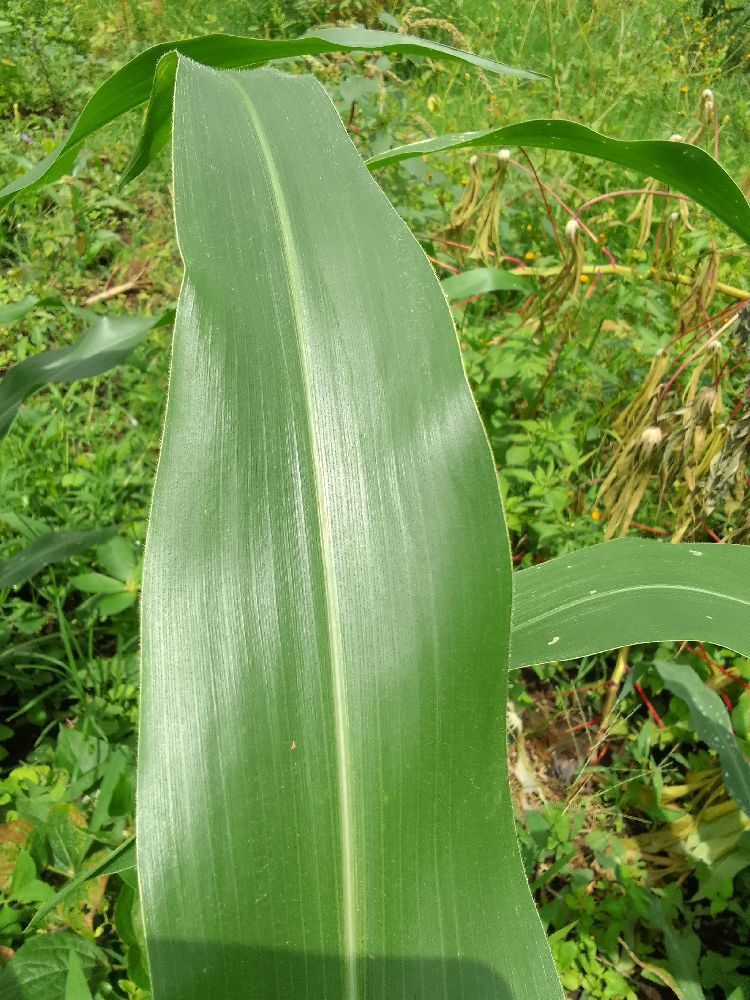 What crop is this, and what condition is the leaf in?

maize, healthy
